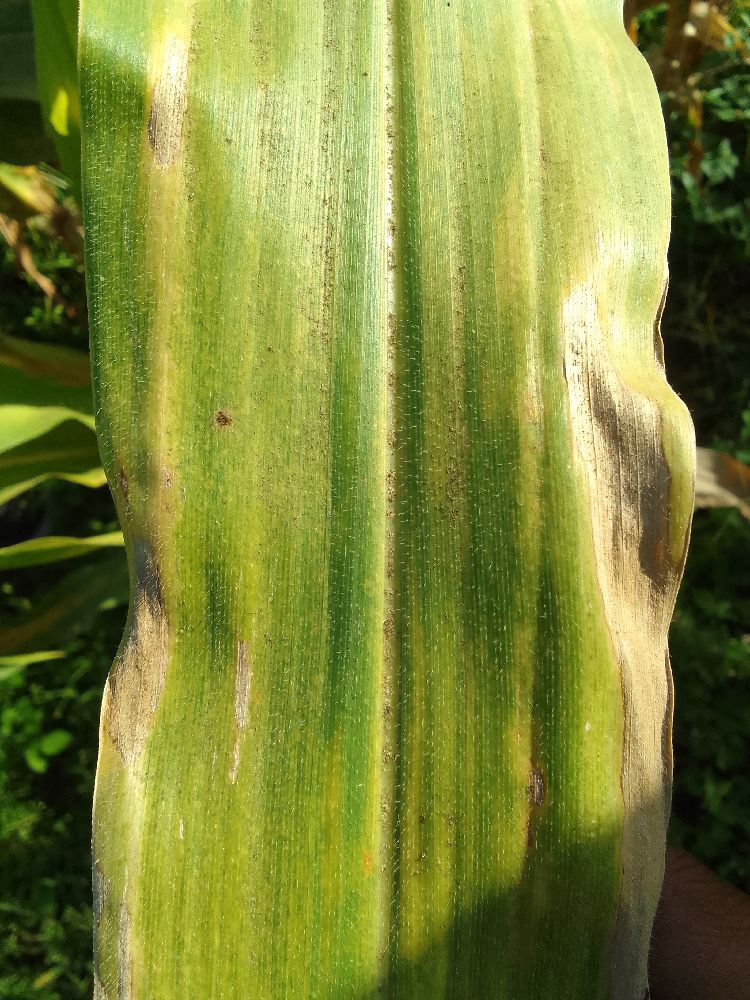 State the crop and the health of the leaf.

maize, maize lethal necrosis
